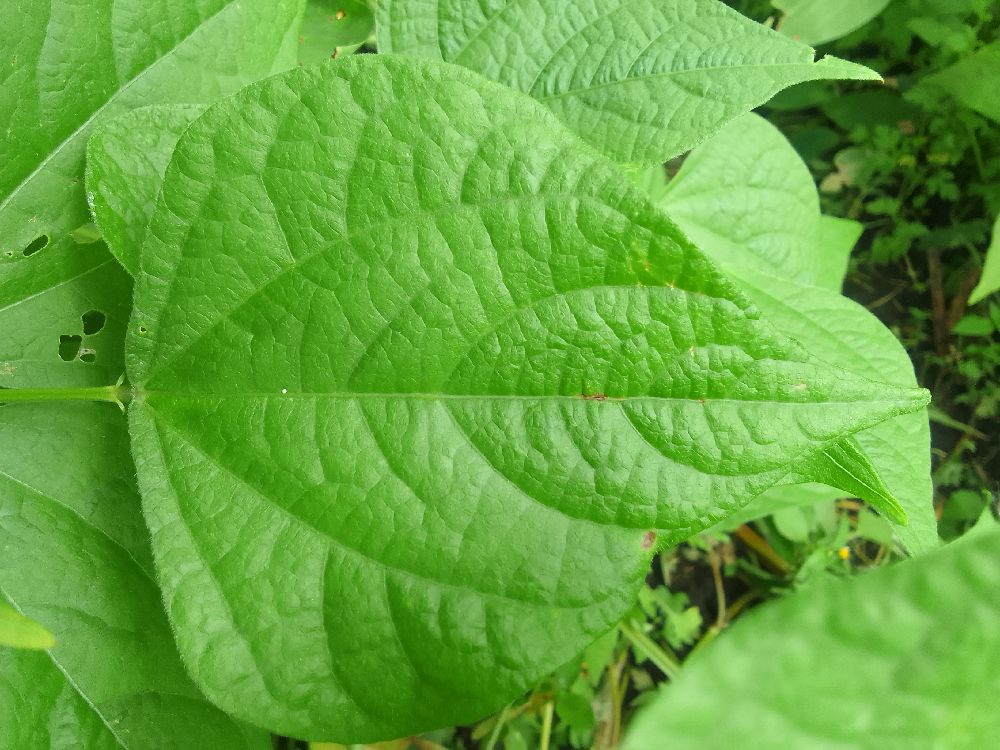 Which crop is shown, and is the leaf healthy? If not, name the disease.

common bean, healthy
